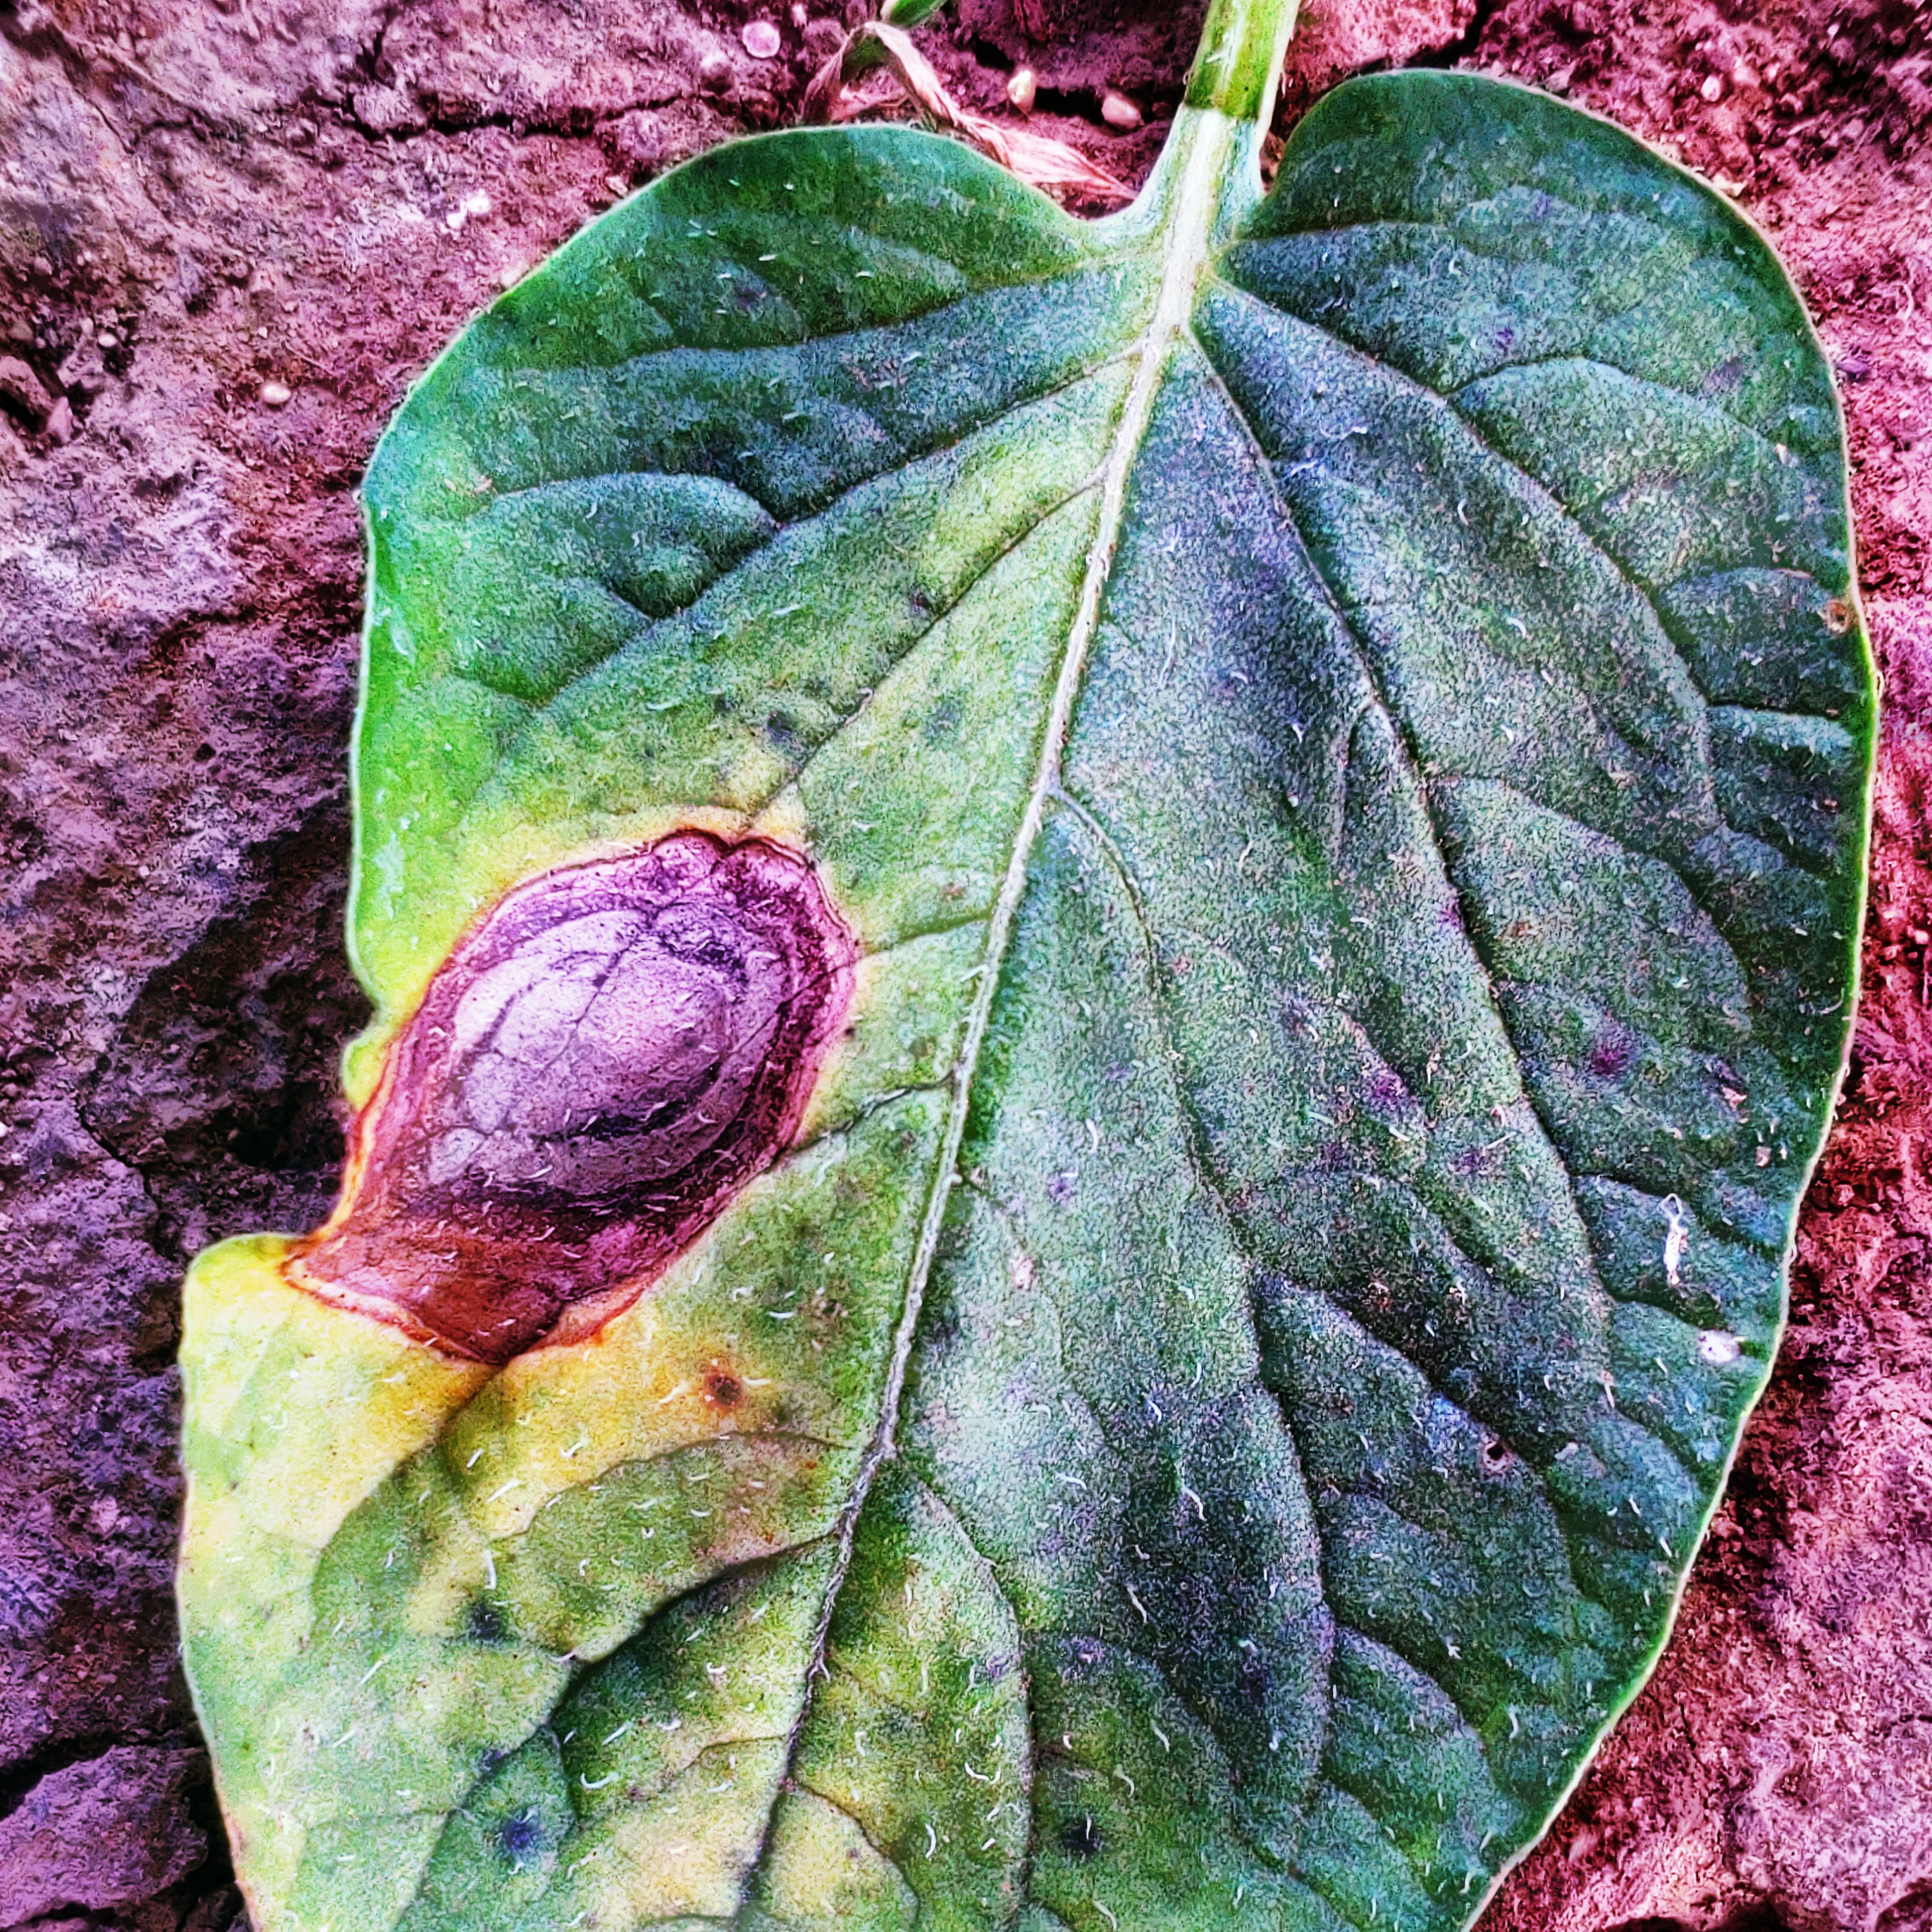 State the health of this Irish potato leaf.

late blight
